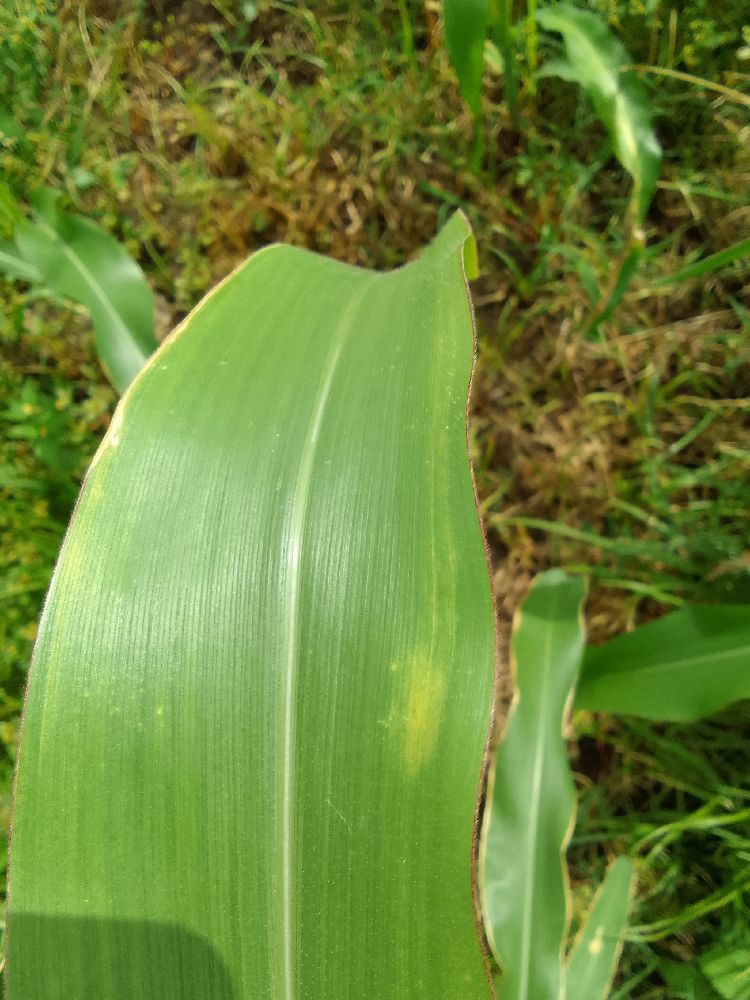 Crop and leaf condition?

maize, healthy
